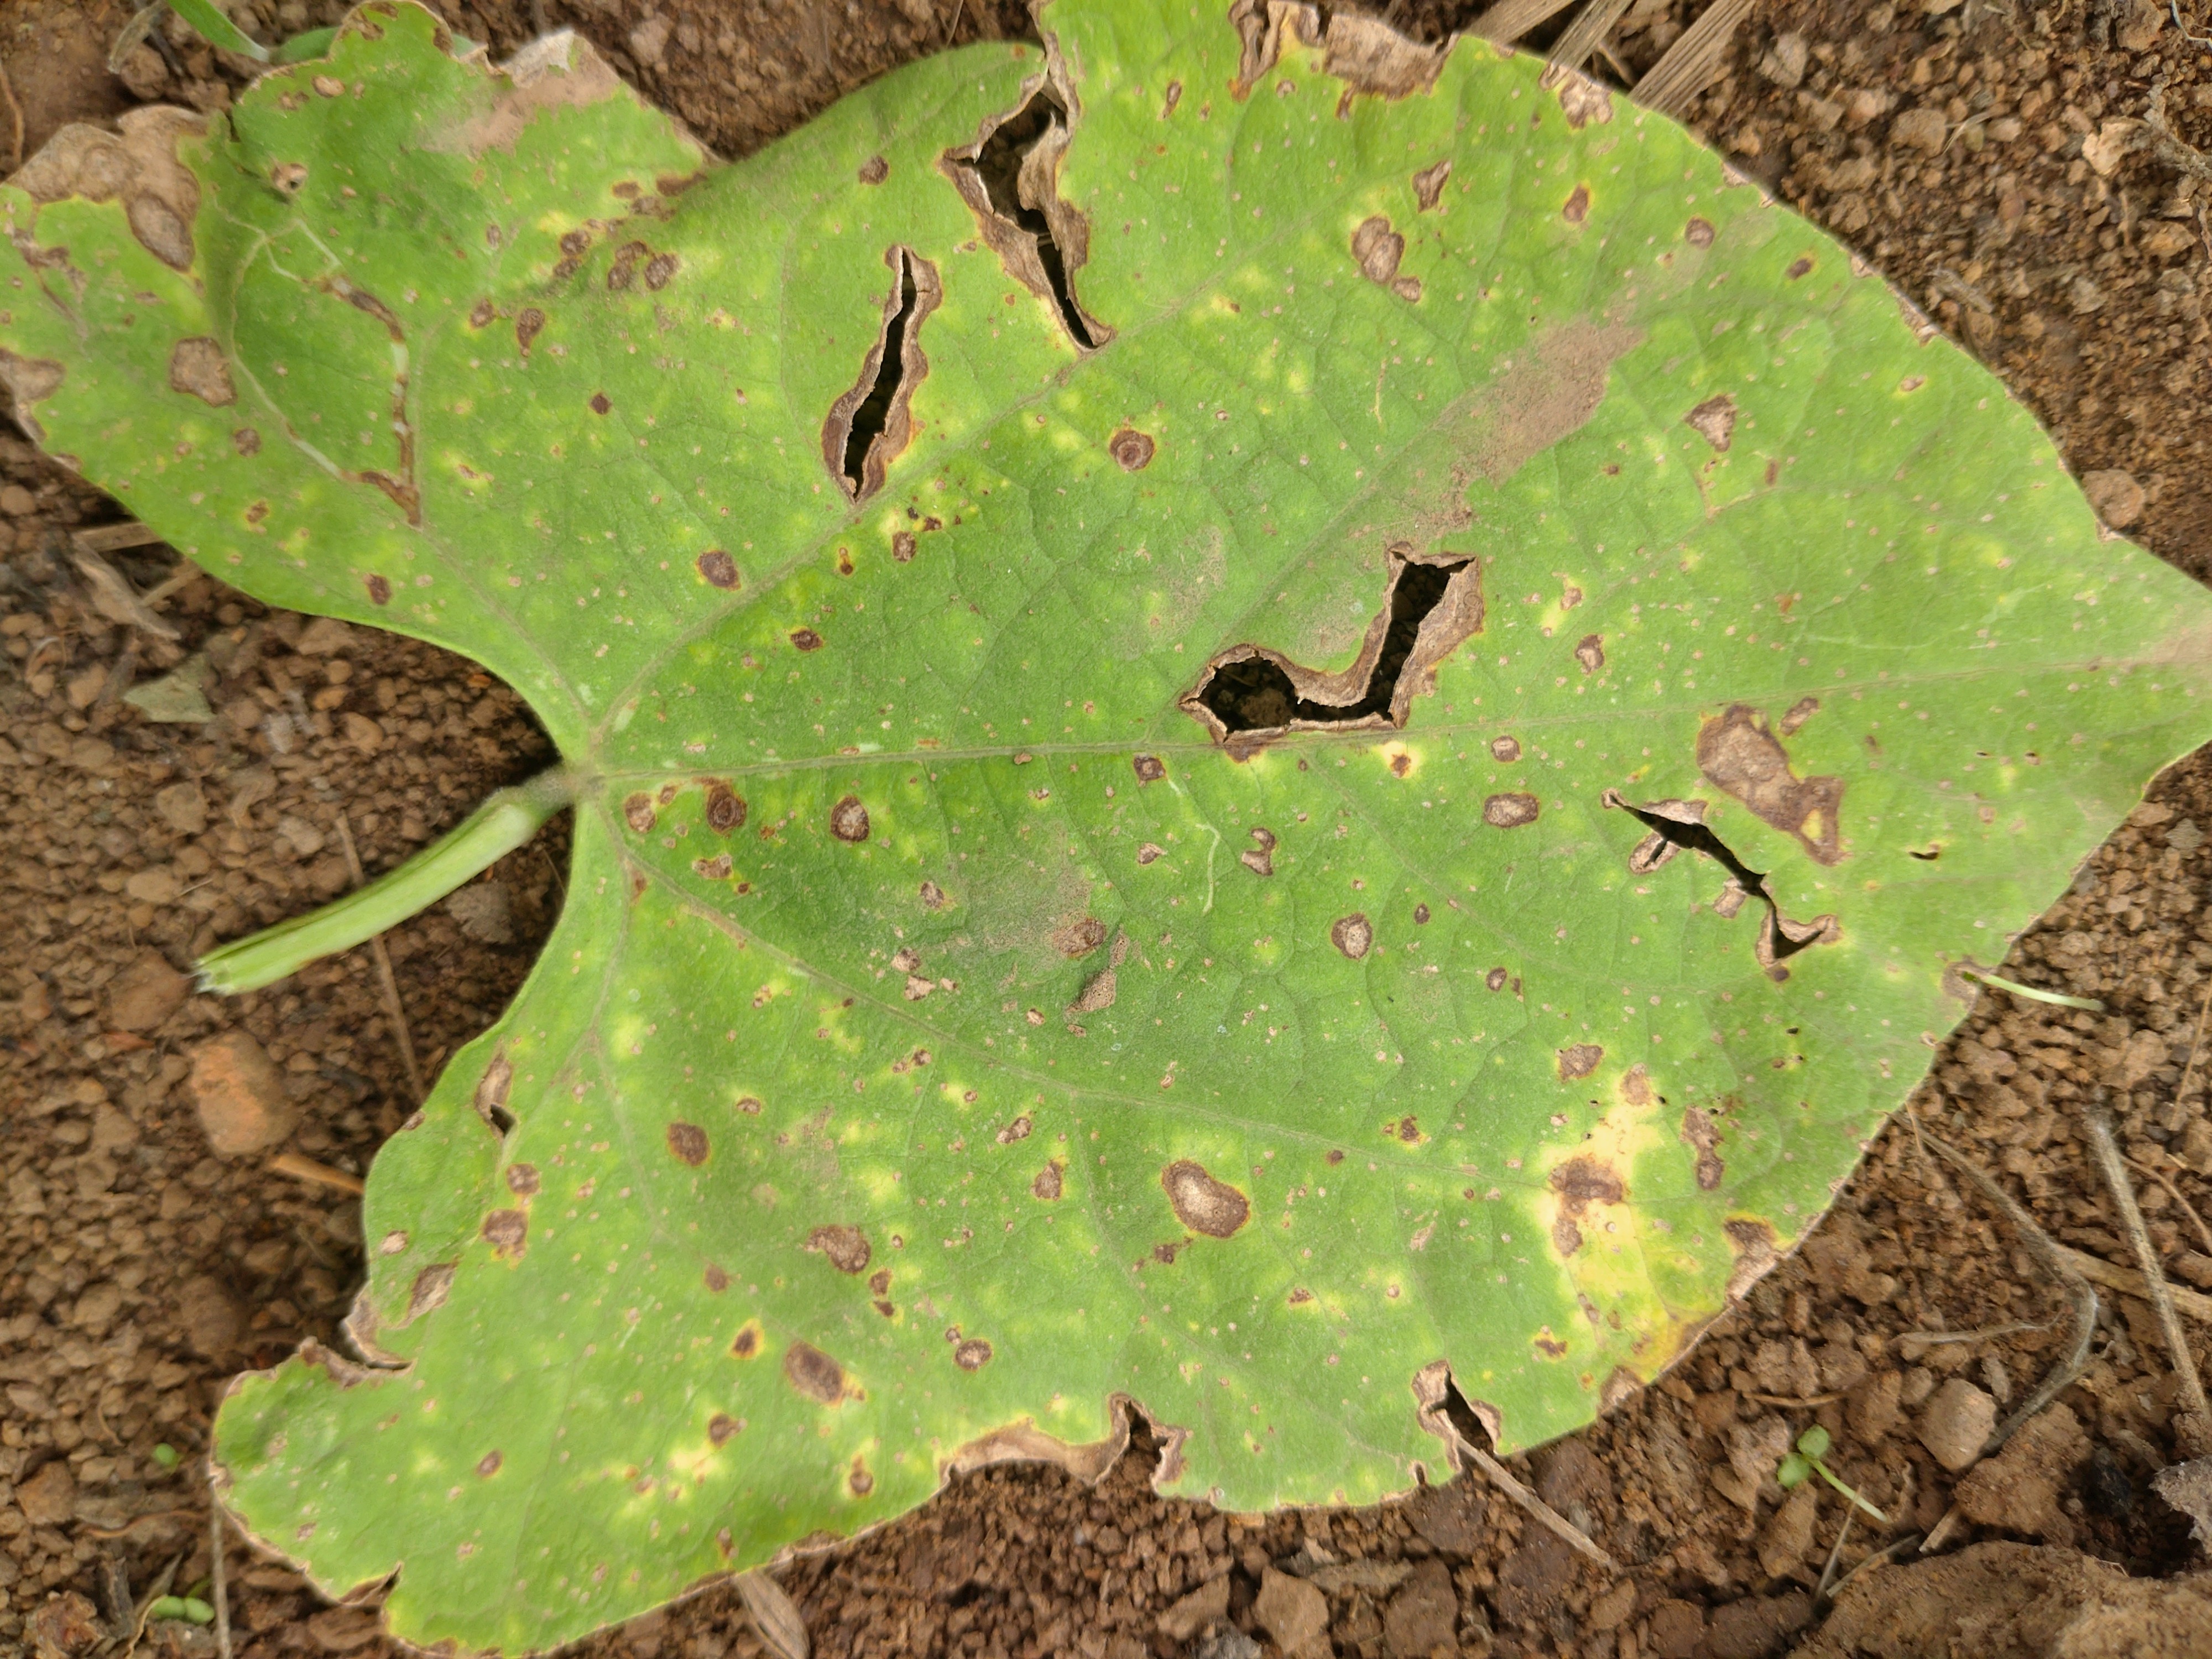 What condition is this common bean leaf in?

rust
